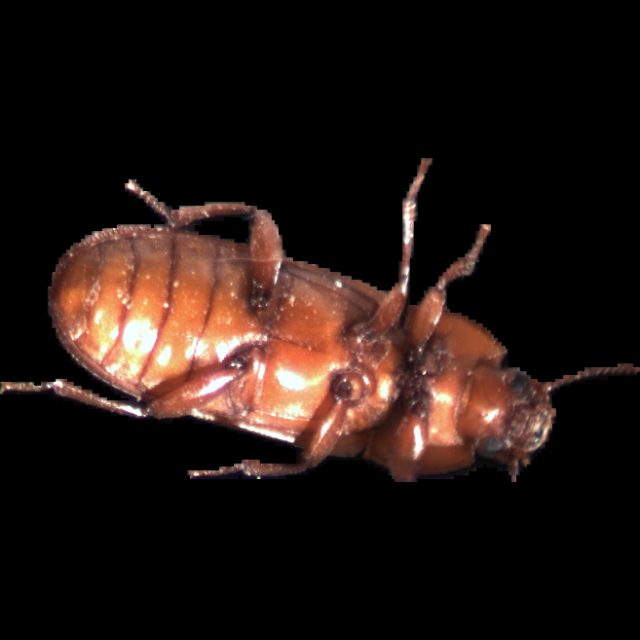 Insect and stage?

mealworm beetle
